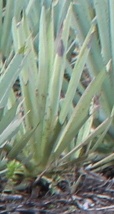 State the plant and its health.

agave, yellow
